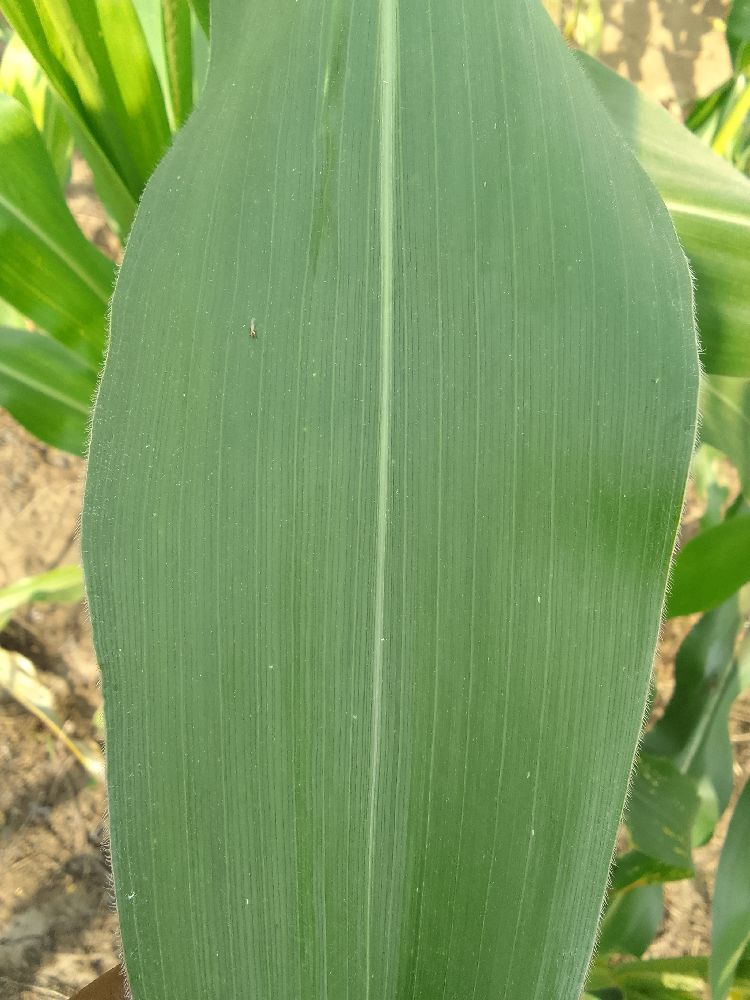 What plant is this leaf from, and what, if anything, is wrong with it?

maize, healthy
